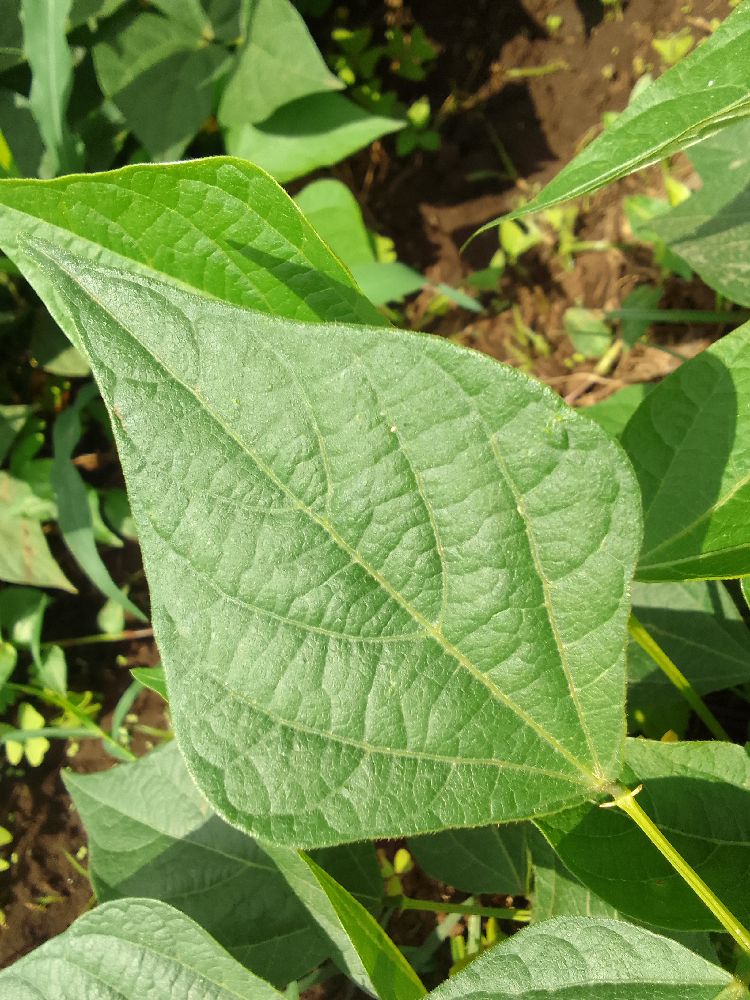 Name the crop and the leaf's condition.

common bean, healthy
